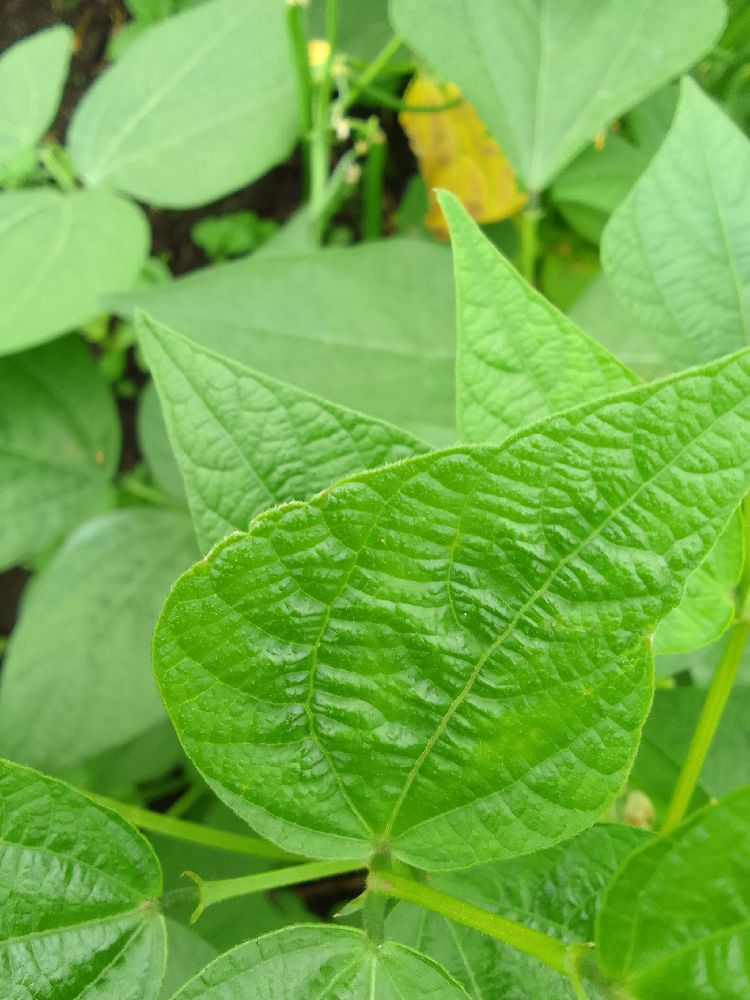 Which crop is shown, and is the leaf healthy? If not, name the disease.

common bean, healthy
